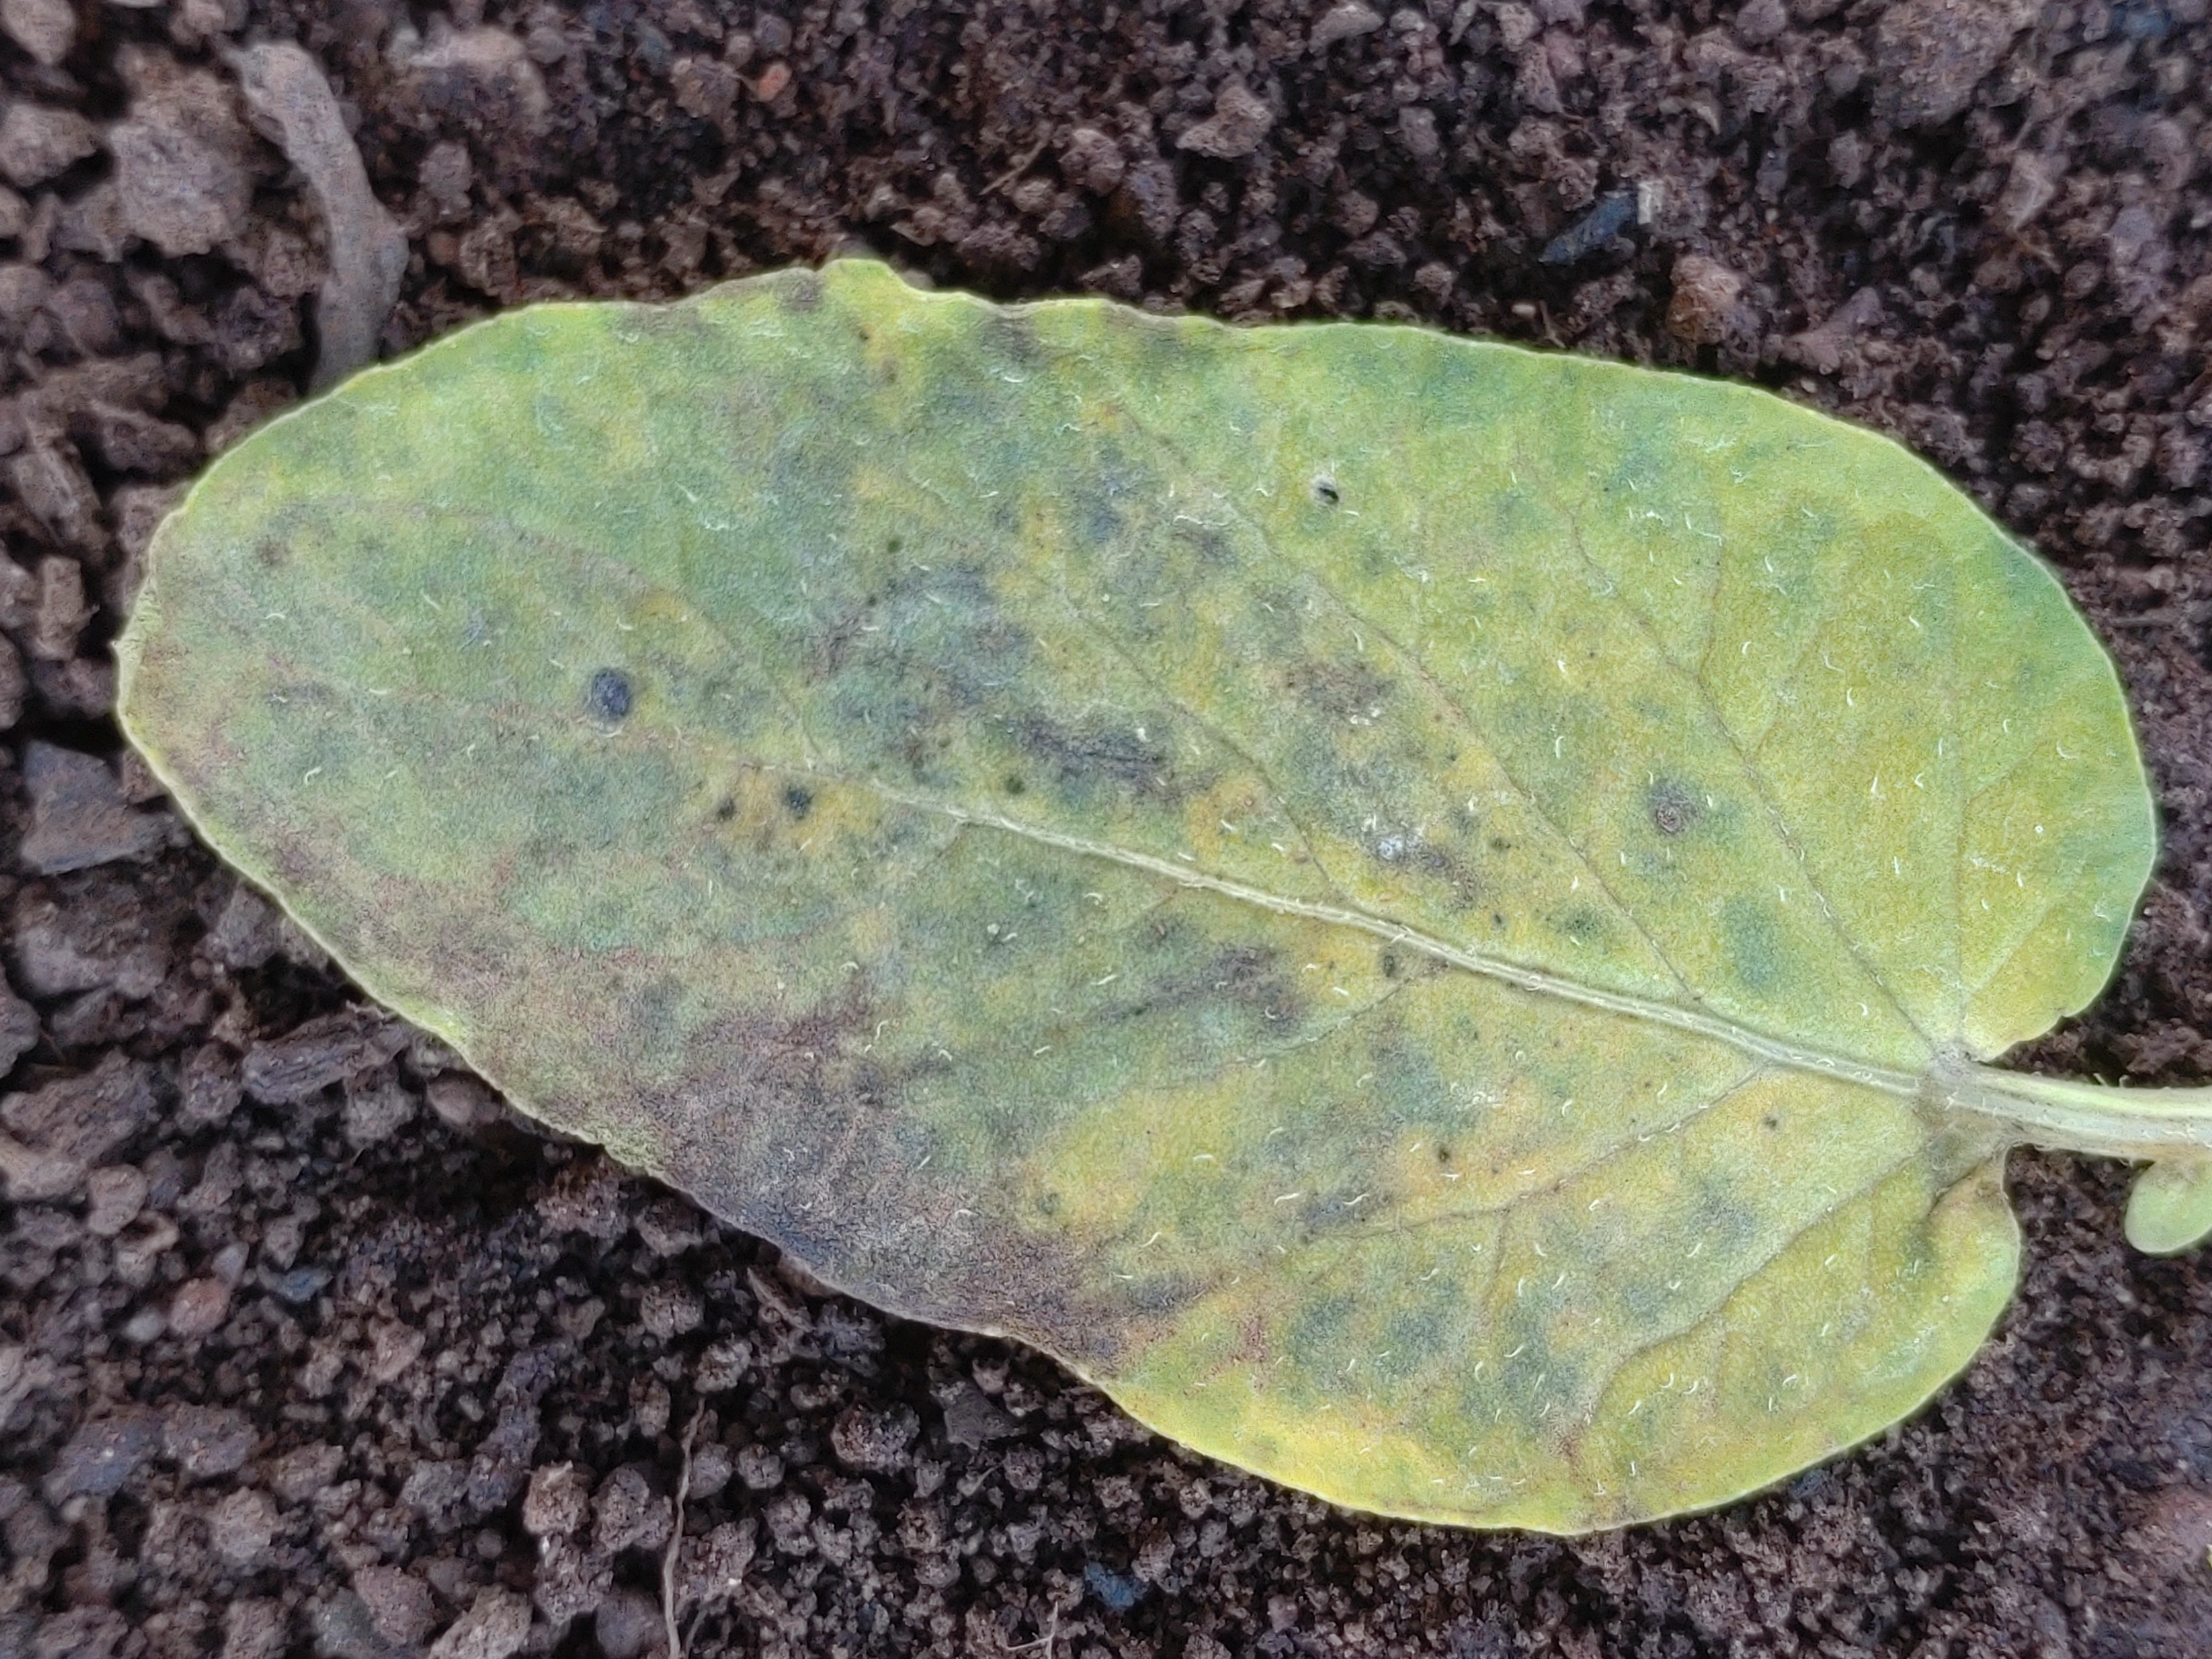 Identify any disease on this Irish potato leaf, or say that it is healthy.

late blight
